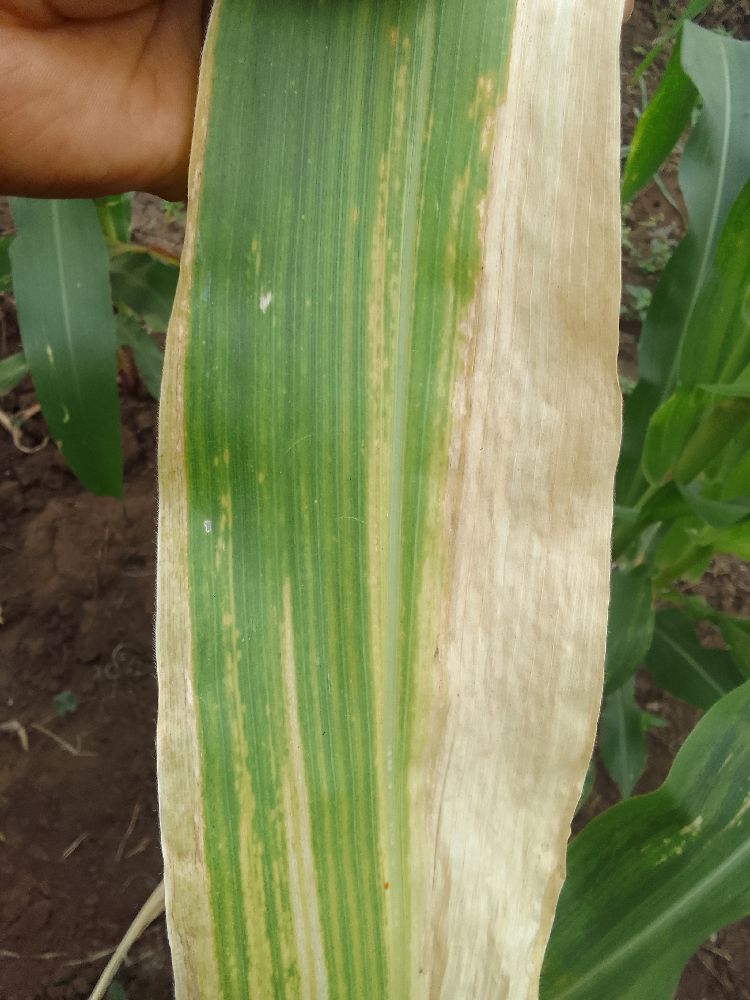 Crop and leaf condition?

maize, maize lethal necrosis
